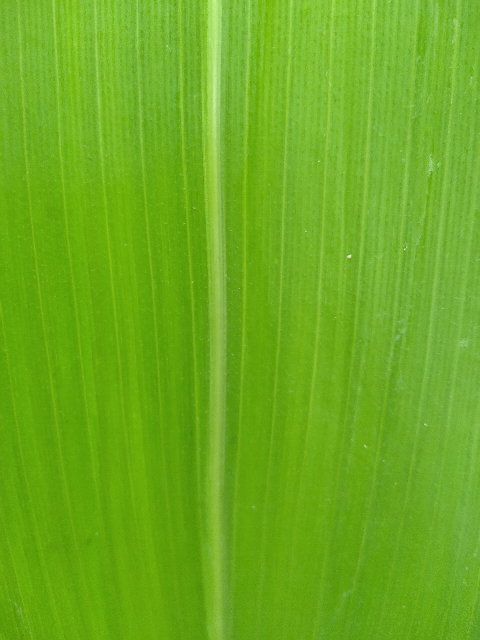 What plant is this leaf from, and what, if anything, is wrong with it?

maize, healthy
